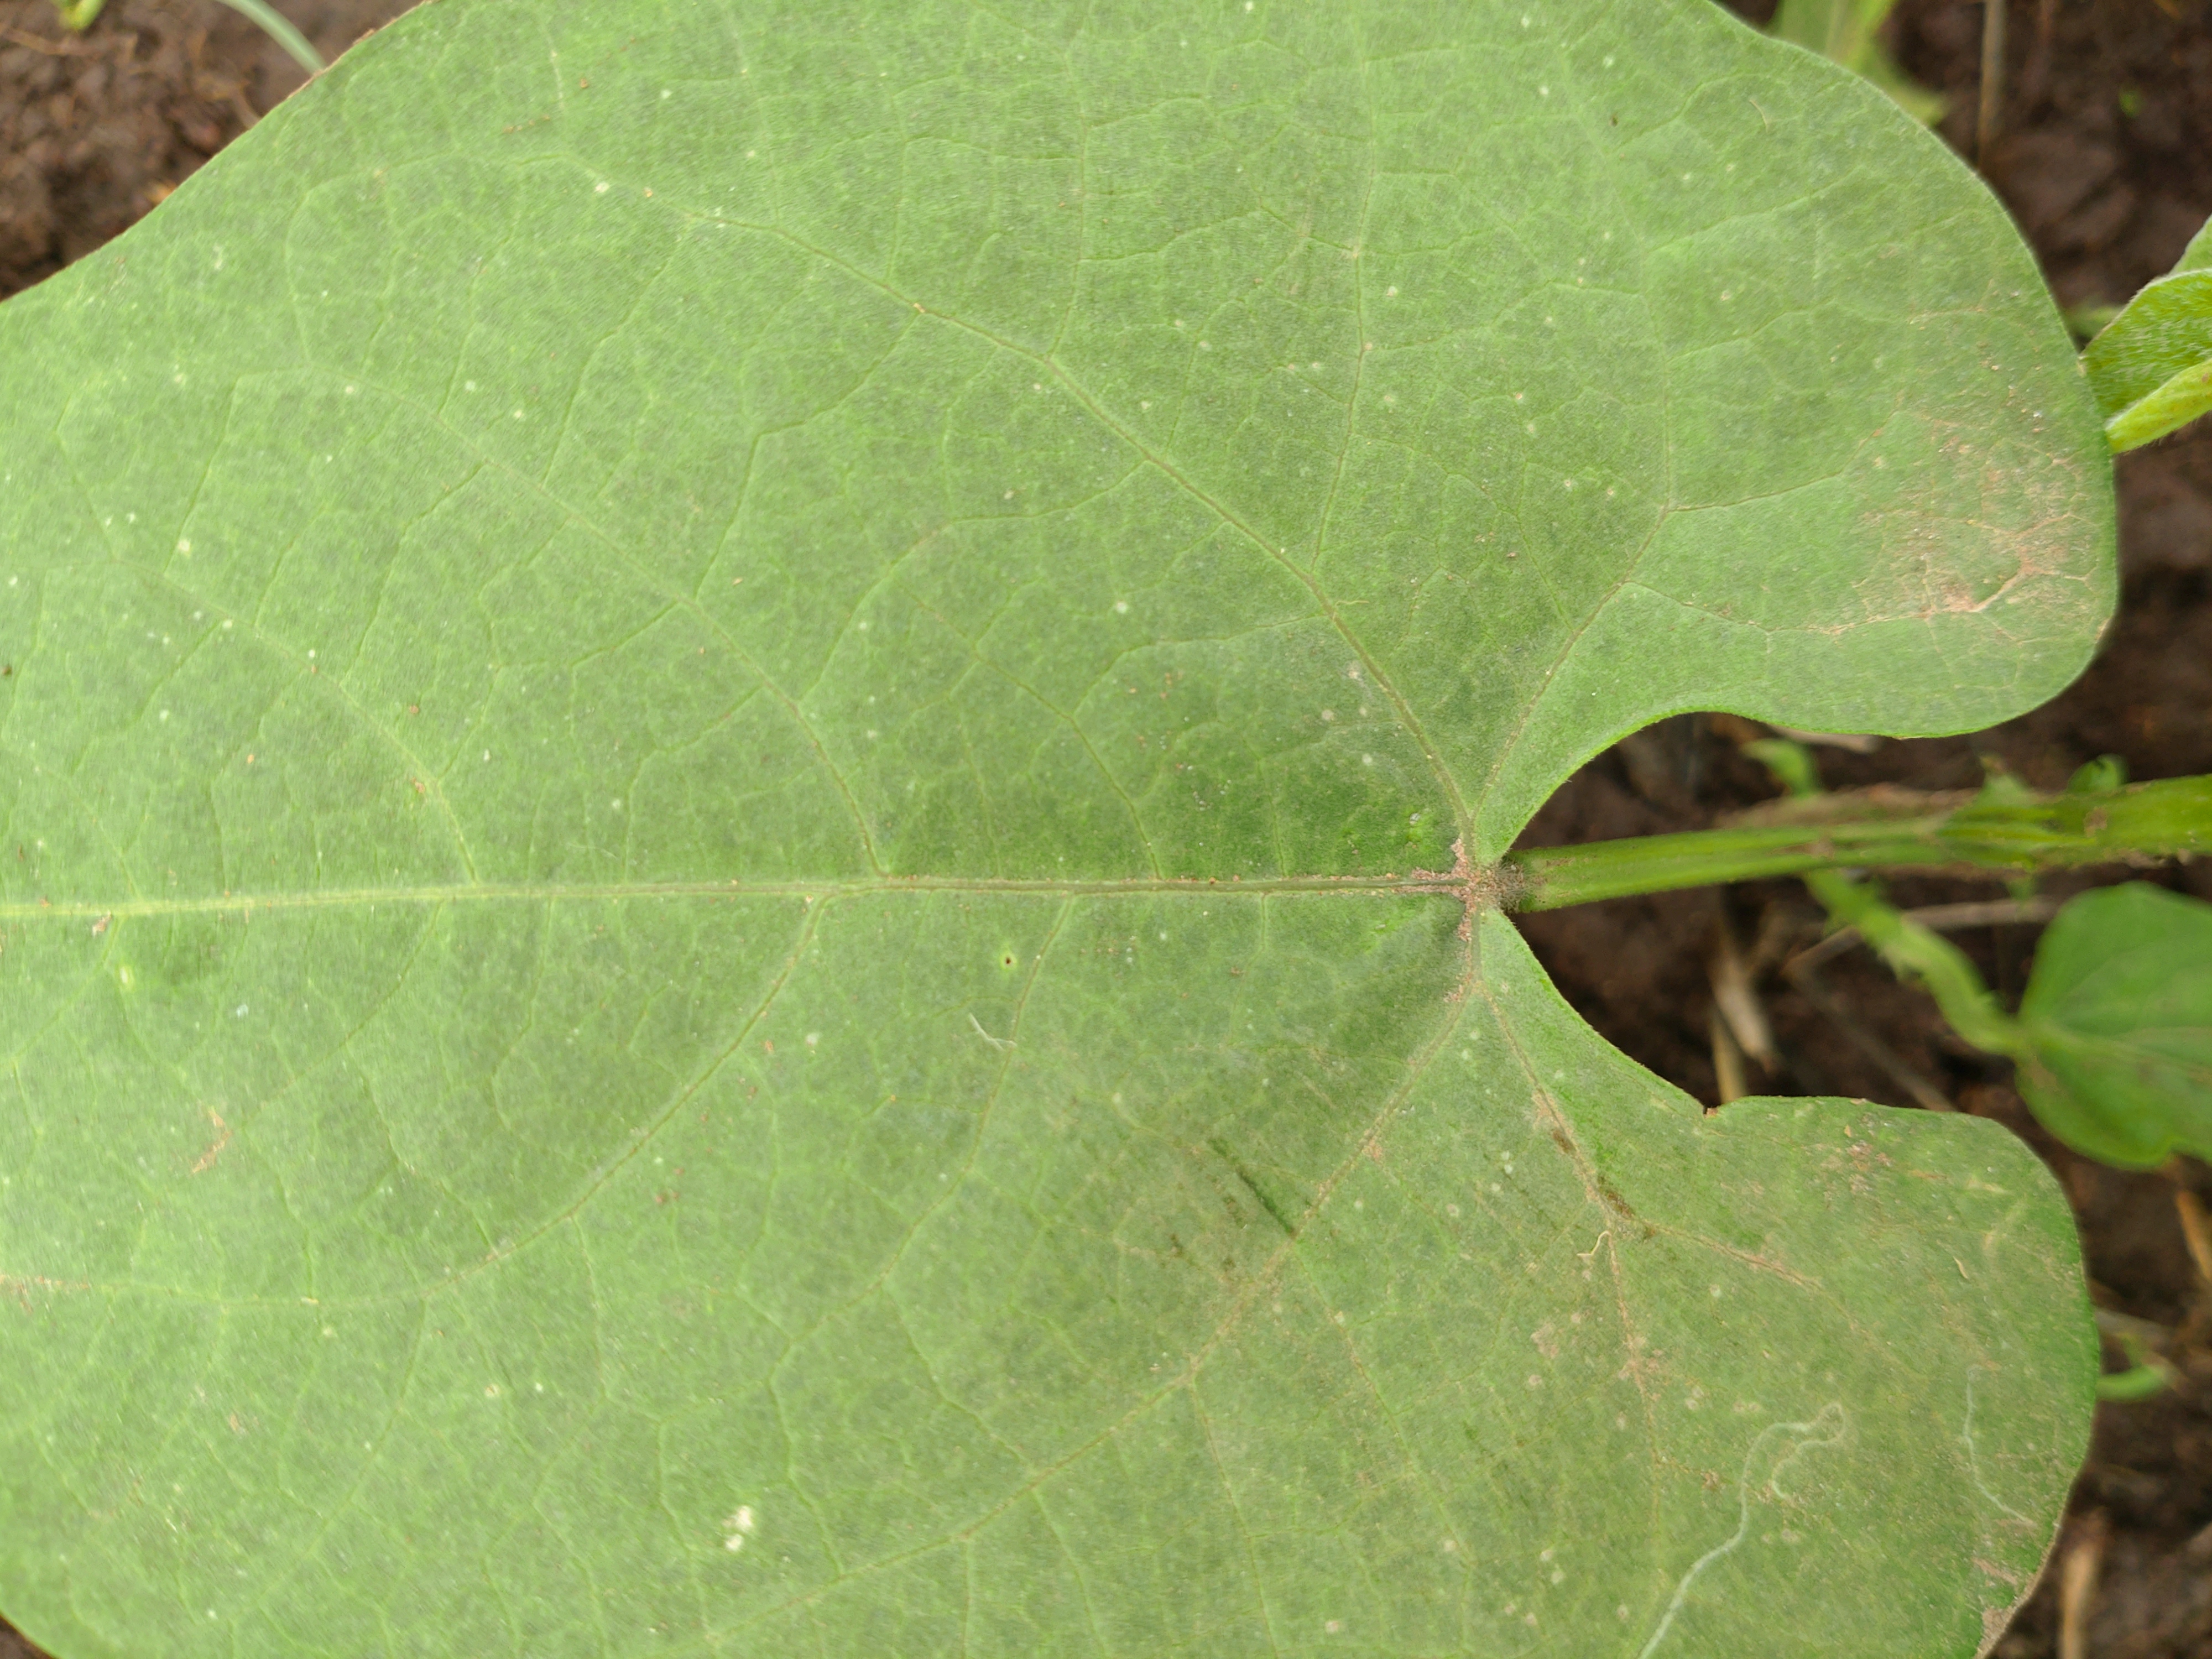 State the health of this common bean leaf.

healthy
